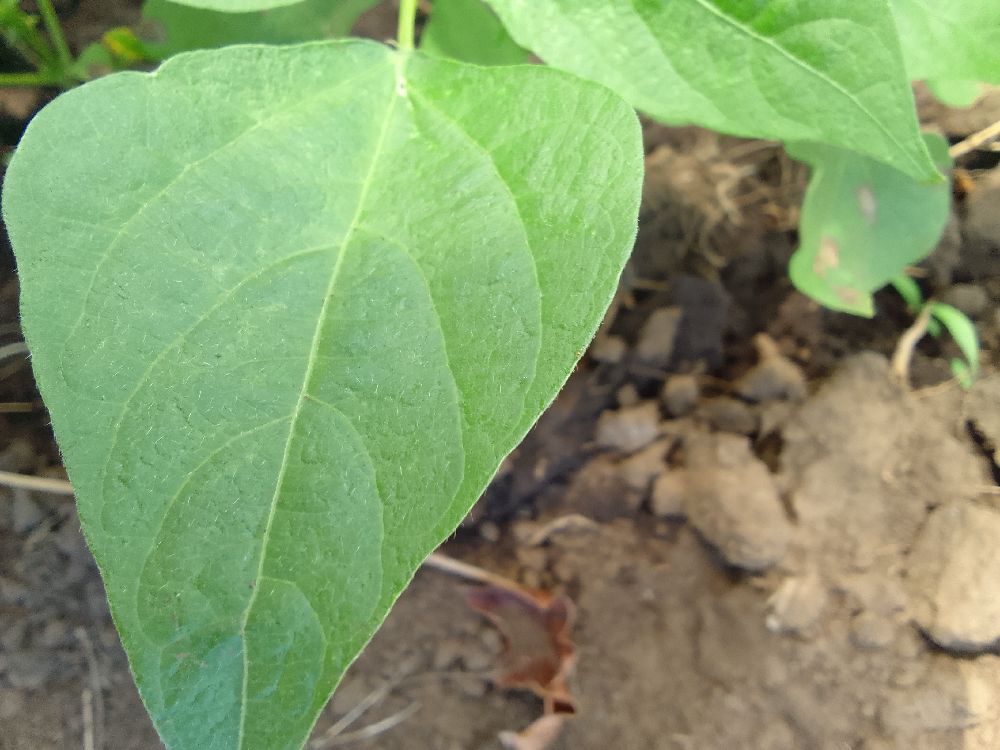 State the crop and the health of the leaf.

common bean, healthy
